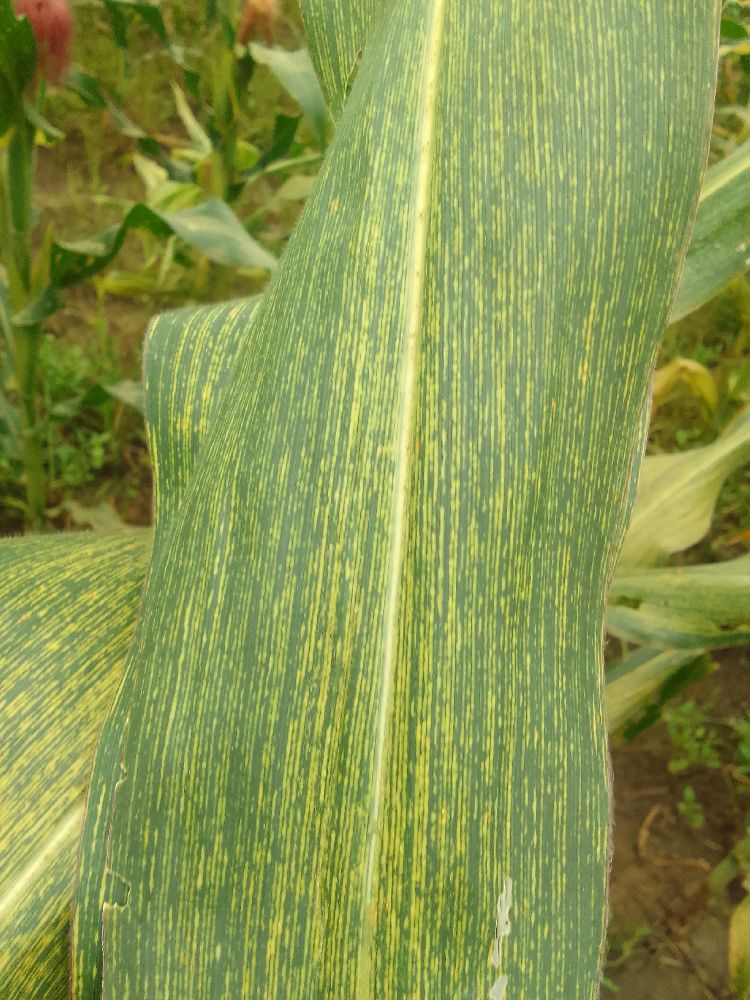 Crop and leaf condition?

maize, maize streak virus
